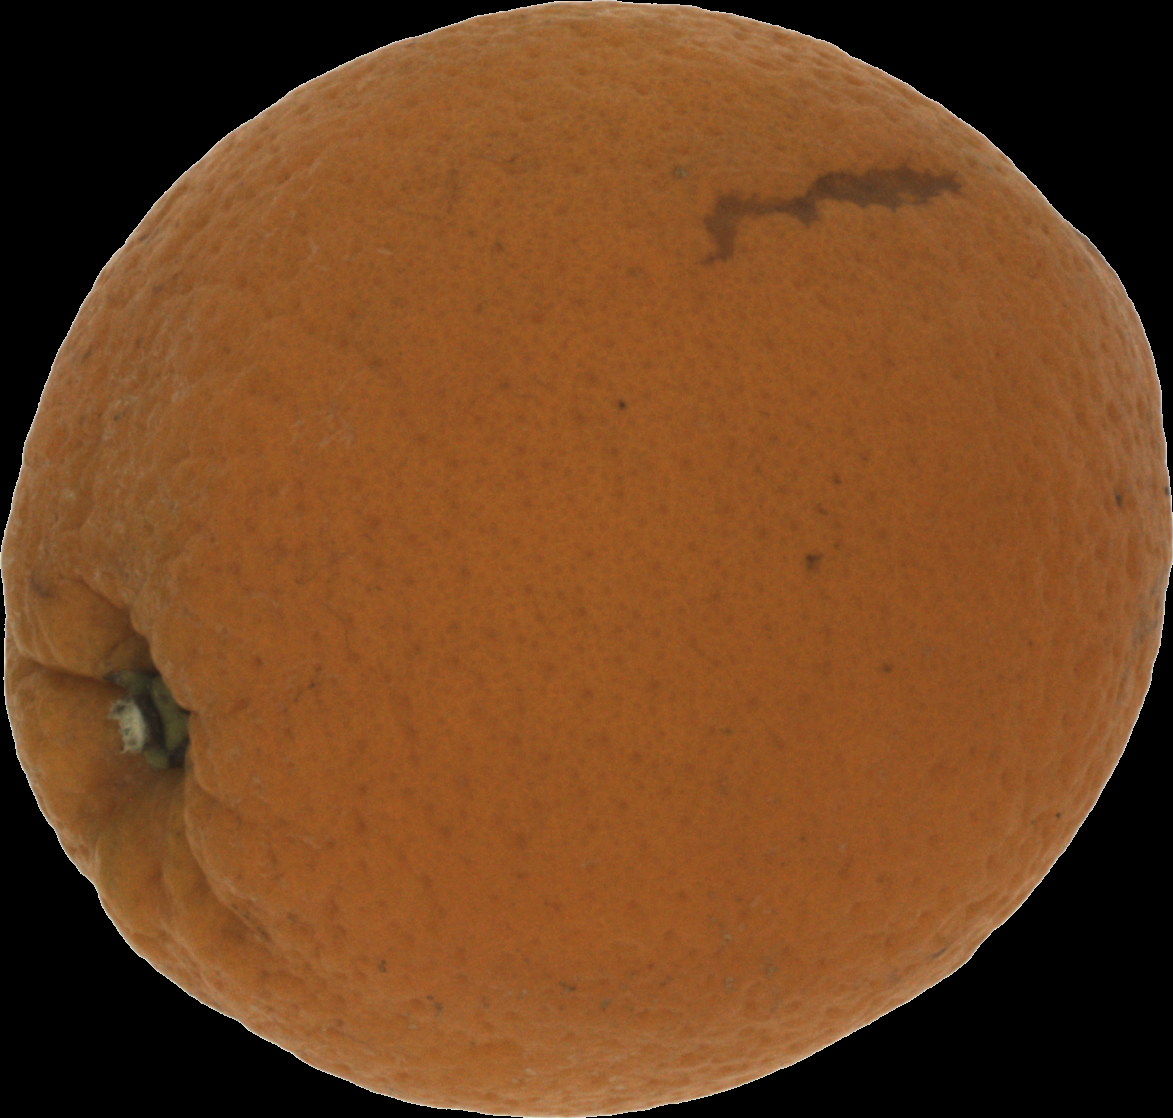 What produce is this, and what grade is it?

orange, bad
